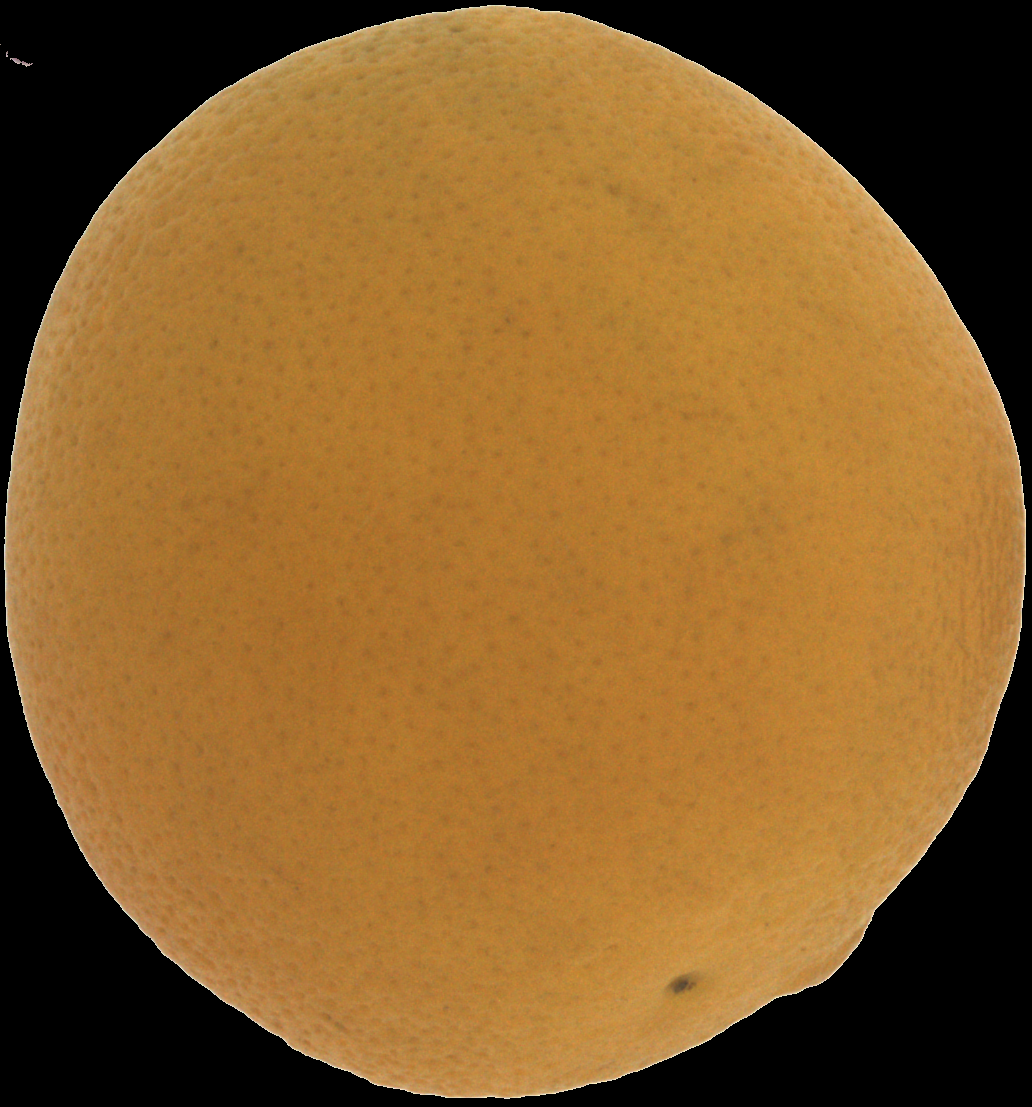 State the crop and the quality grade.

orange, bad
